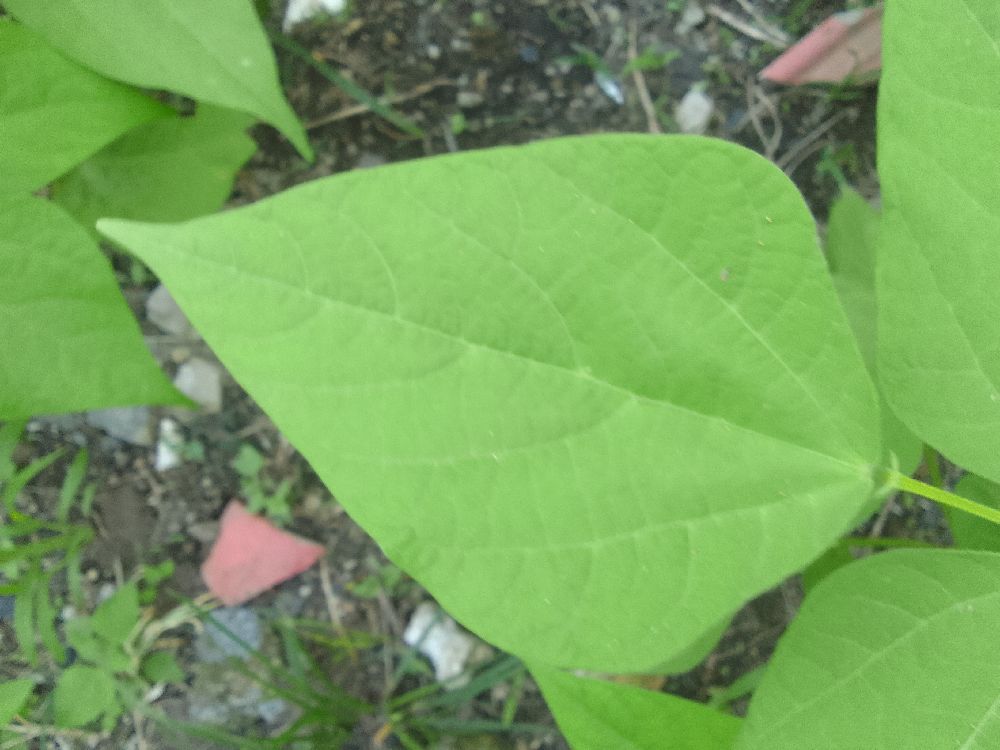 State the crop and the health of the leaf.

common bean, healthy
